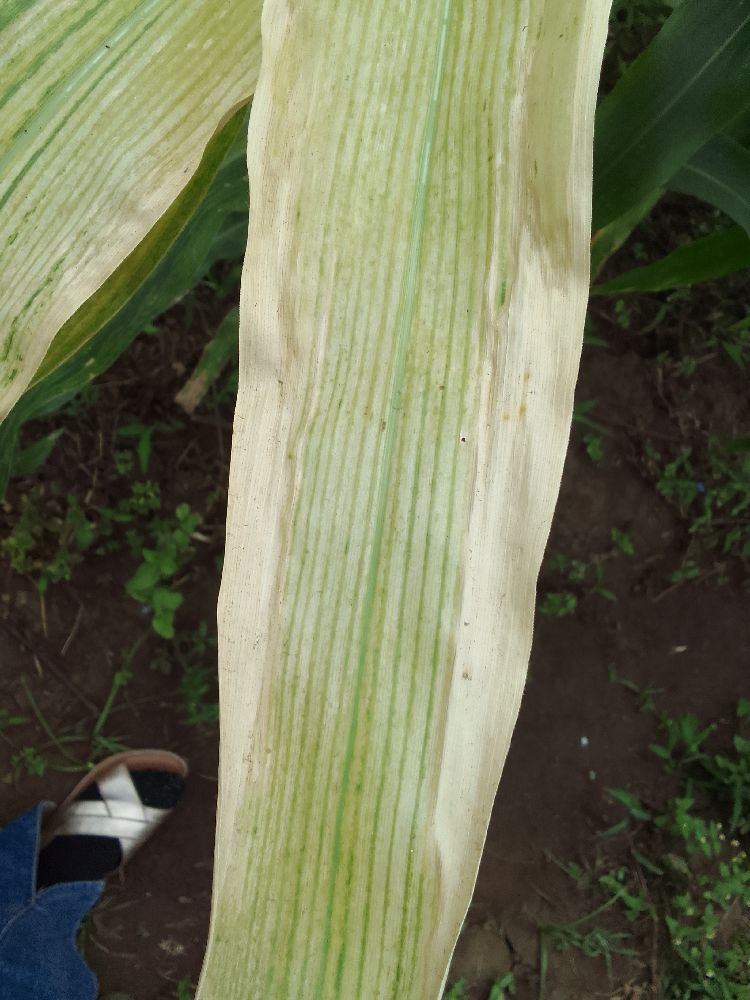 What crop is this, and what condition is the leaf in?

maize, maize lethal necrosis
